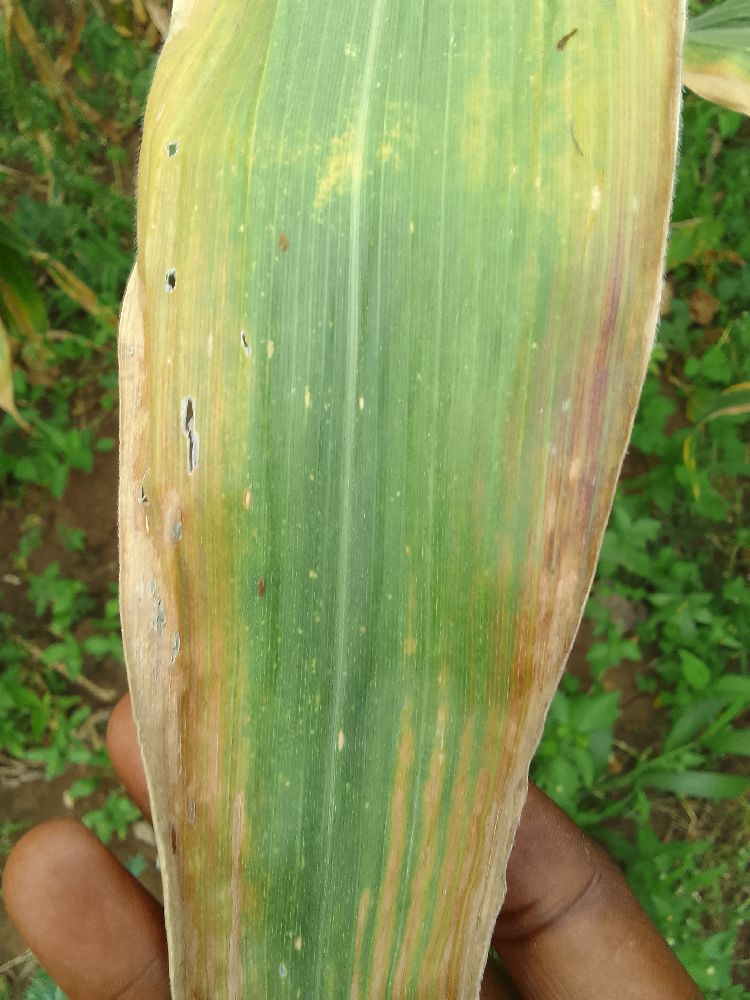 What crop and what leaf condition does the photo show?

maize, maize lethal necrosis
